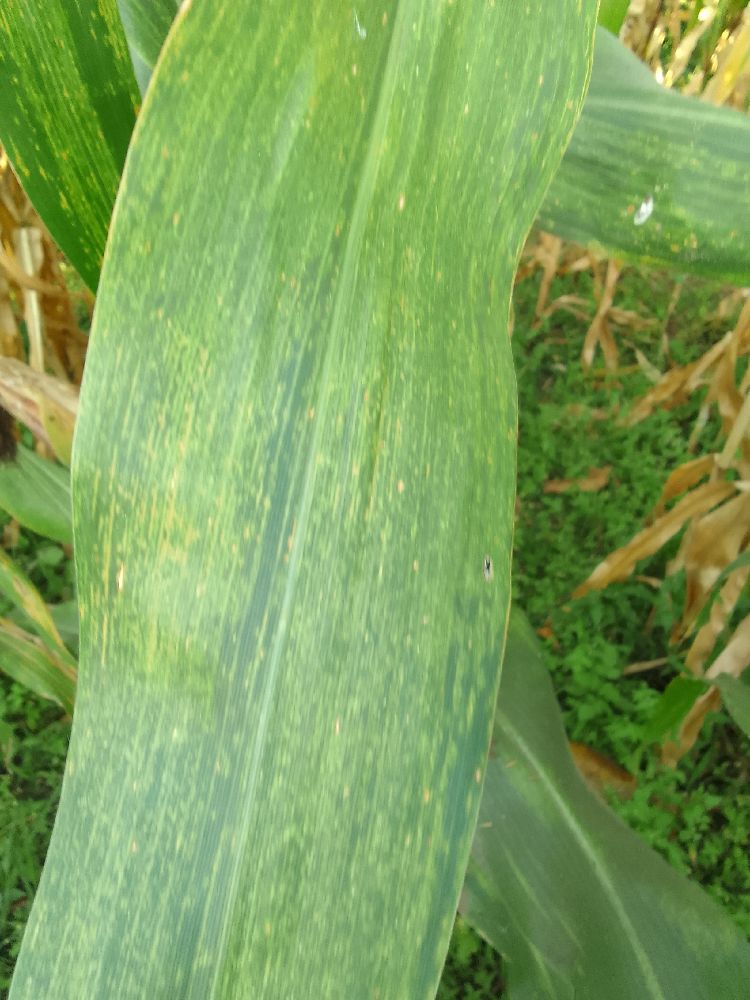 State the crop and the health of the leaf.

maize, maize lethal necrosis
